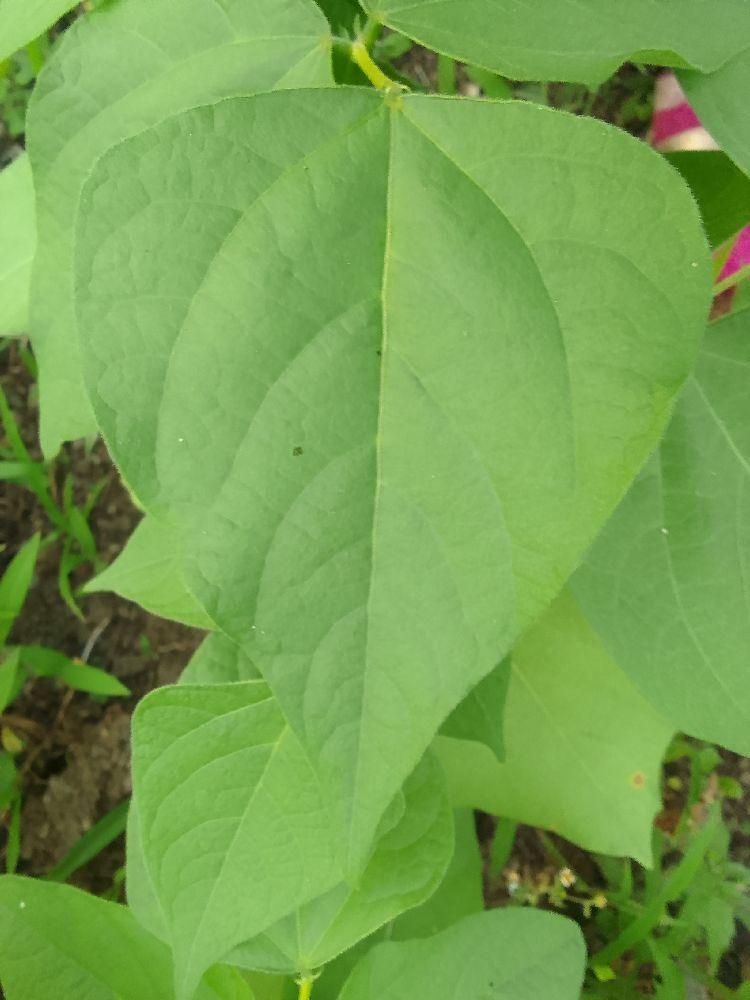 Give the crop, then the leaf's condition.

common bean, healthy
